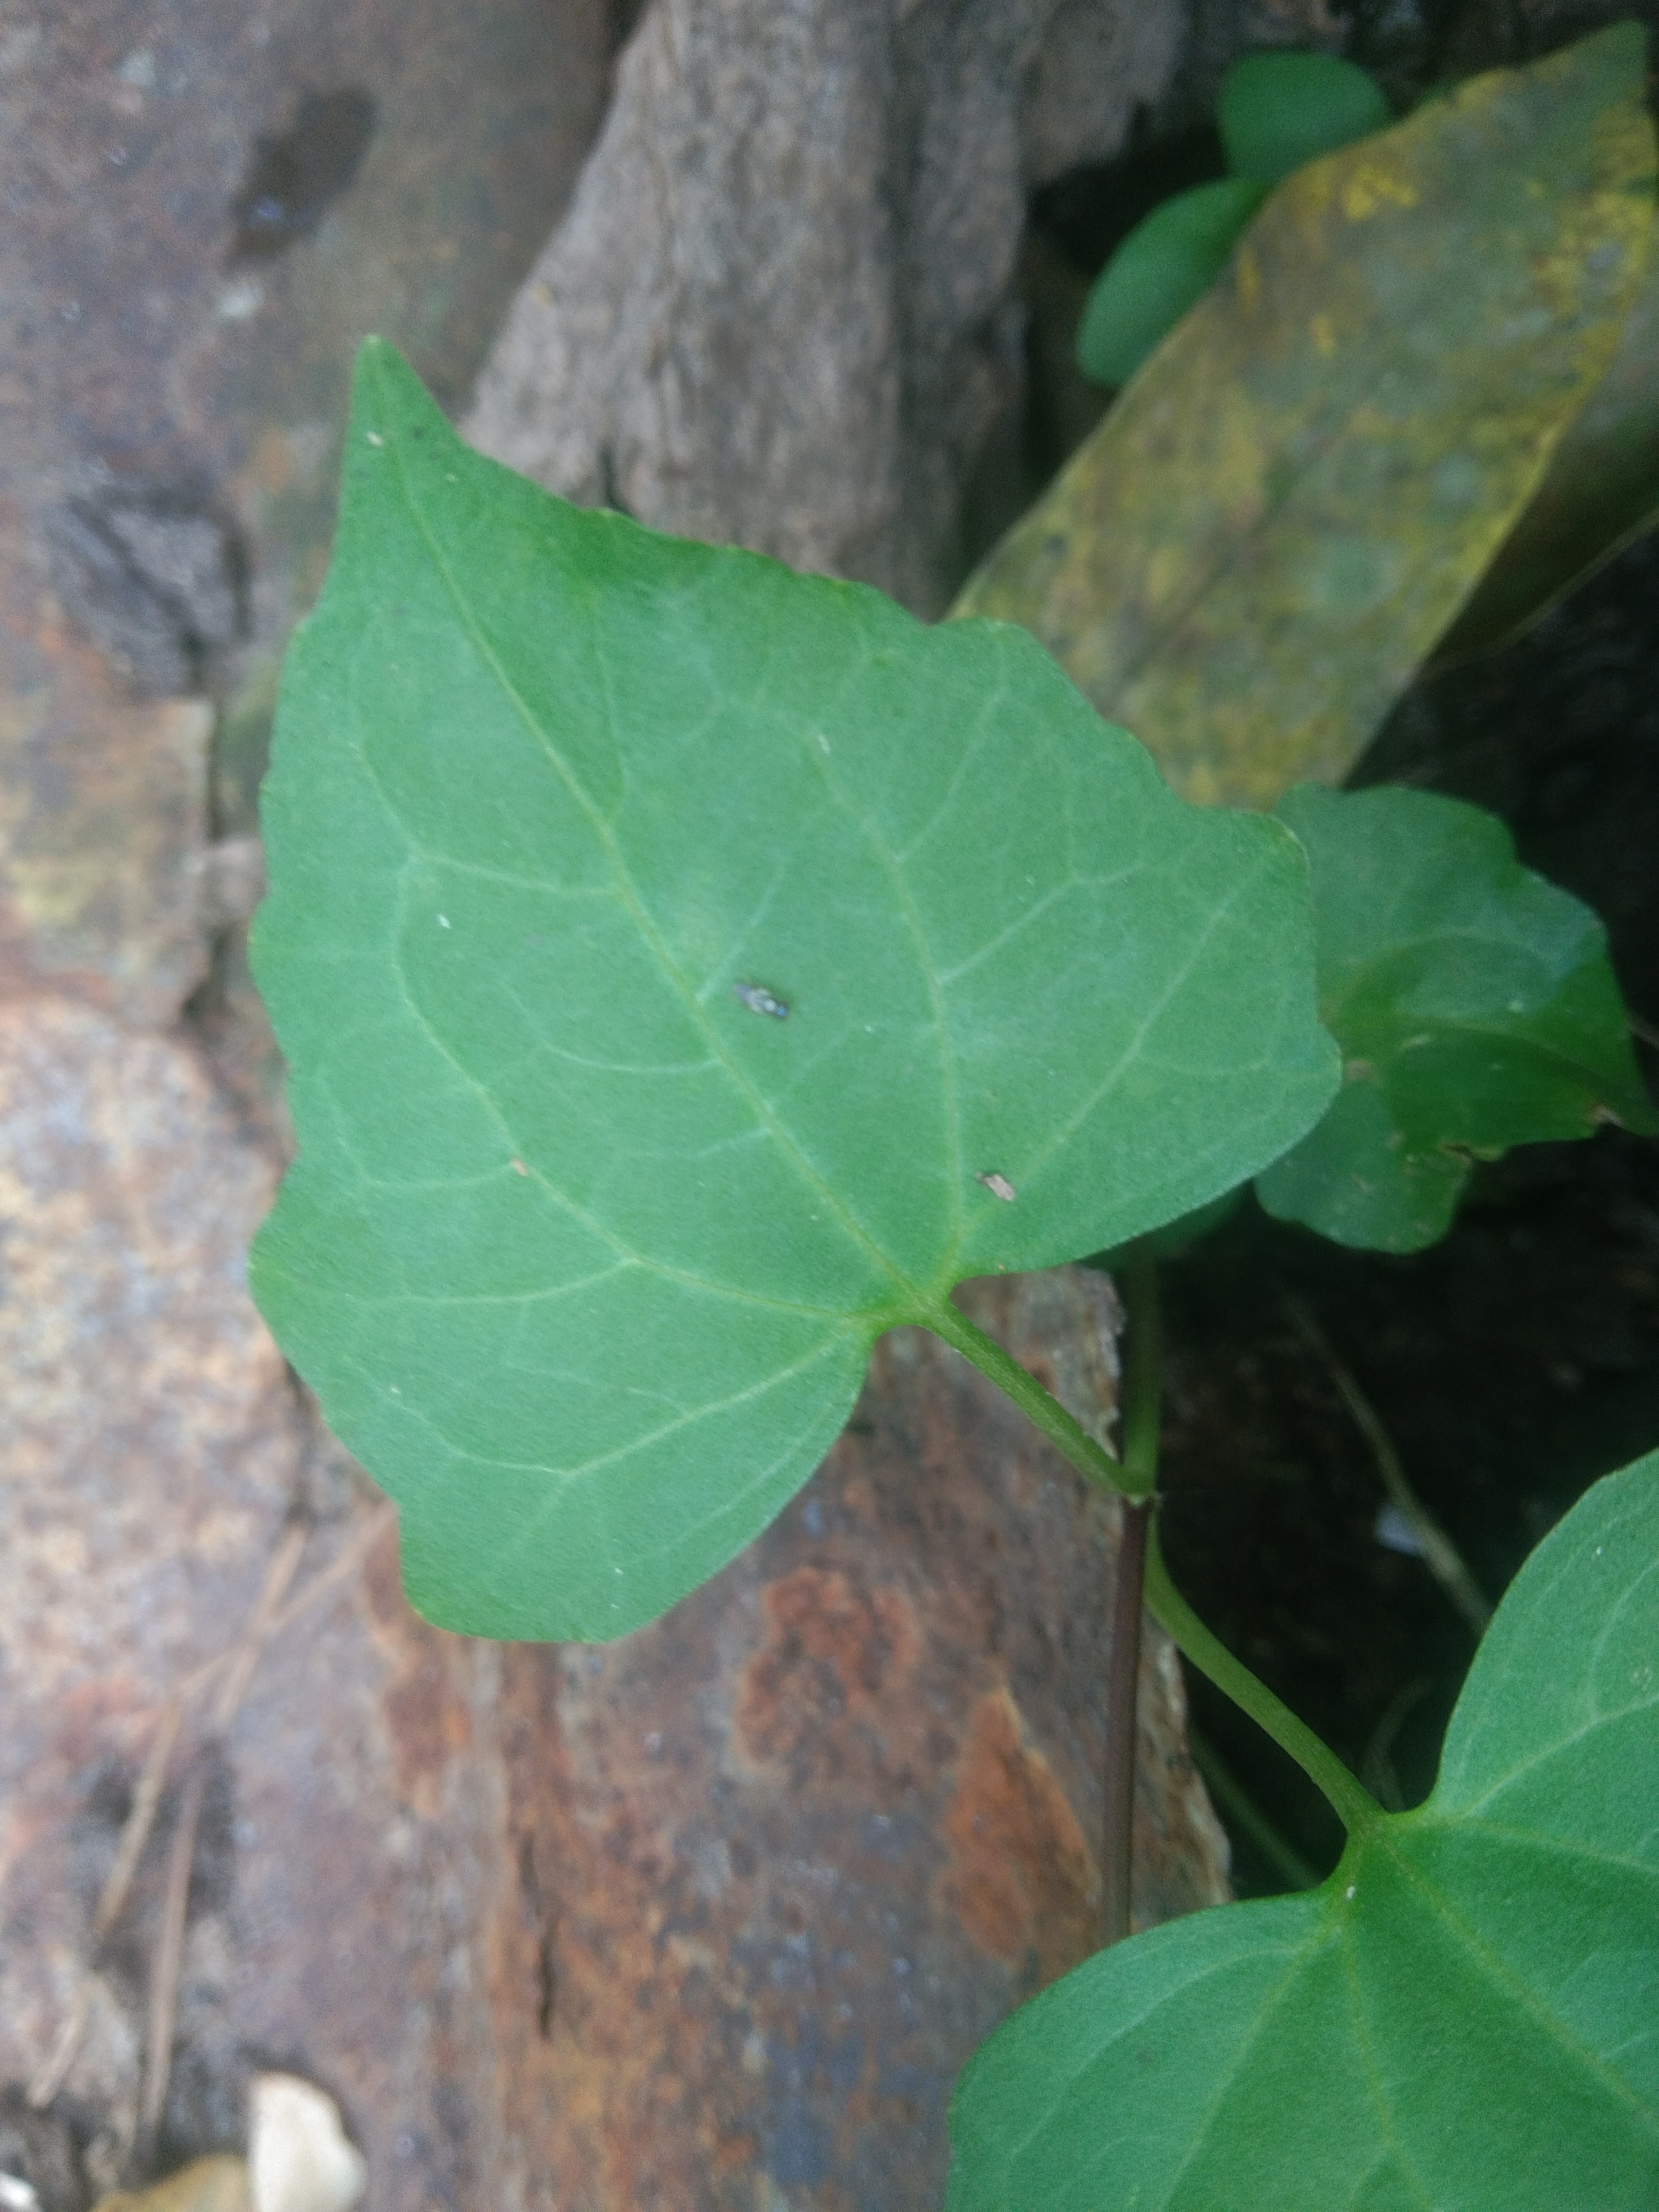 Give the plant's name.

bitter vine
